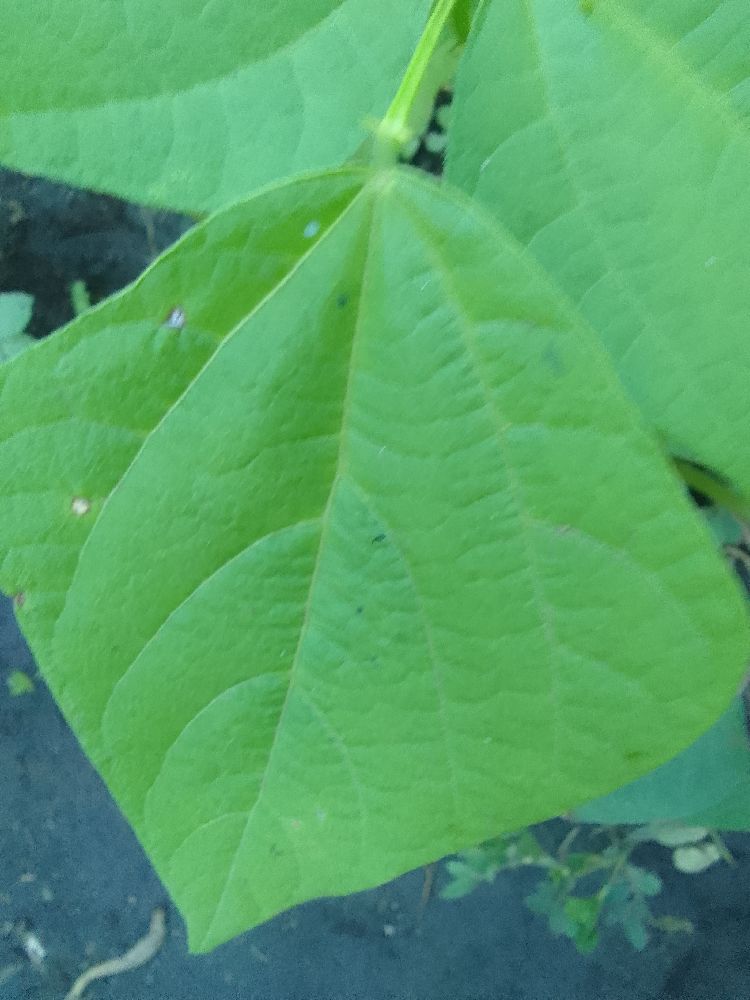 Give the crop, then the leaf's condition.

common bean, healthy
